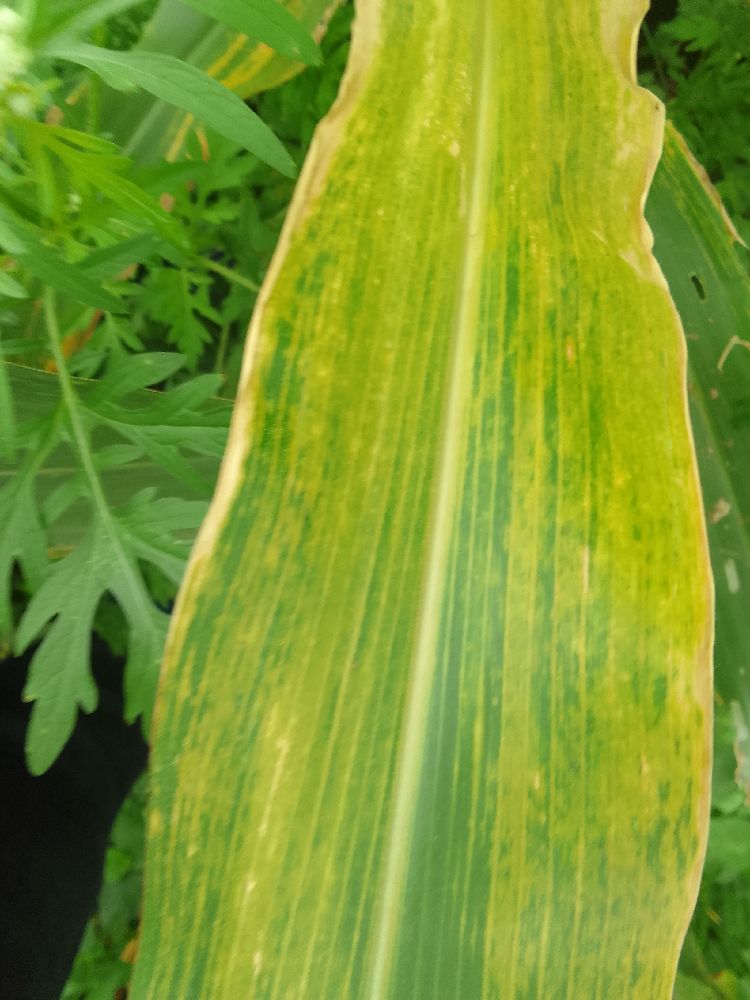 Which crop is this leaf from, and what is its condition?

maize, maize lethal necrosis
